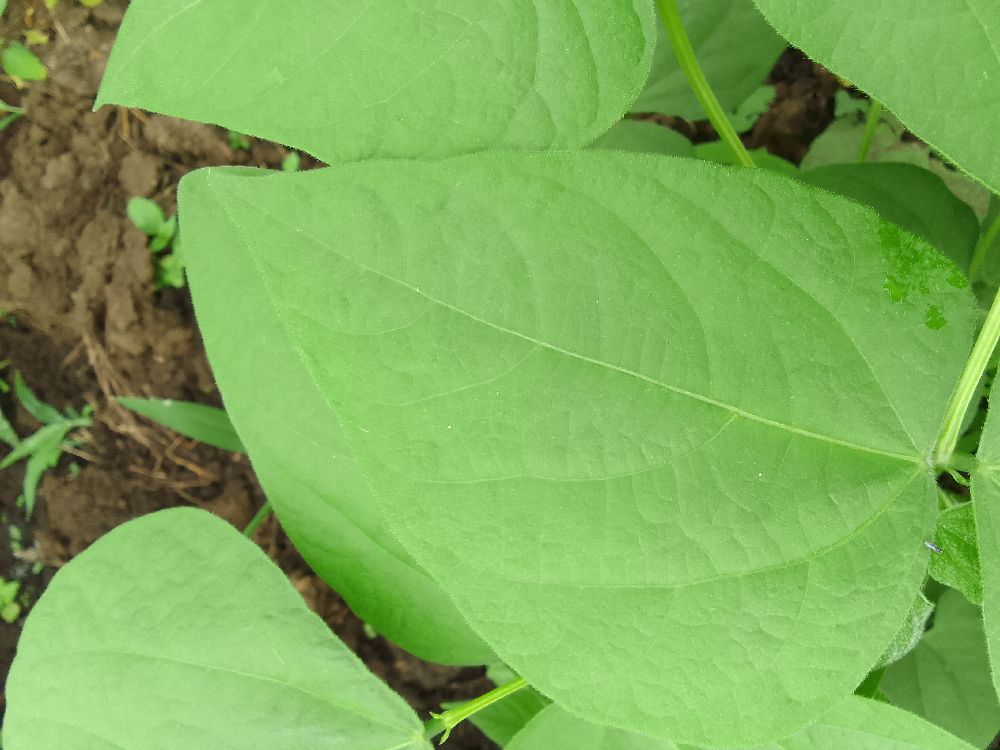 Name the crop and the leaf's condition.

common bean, healthy
